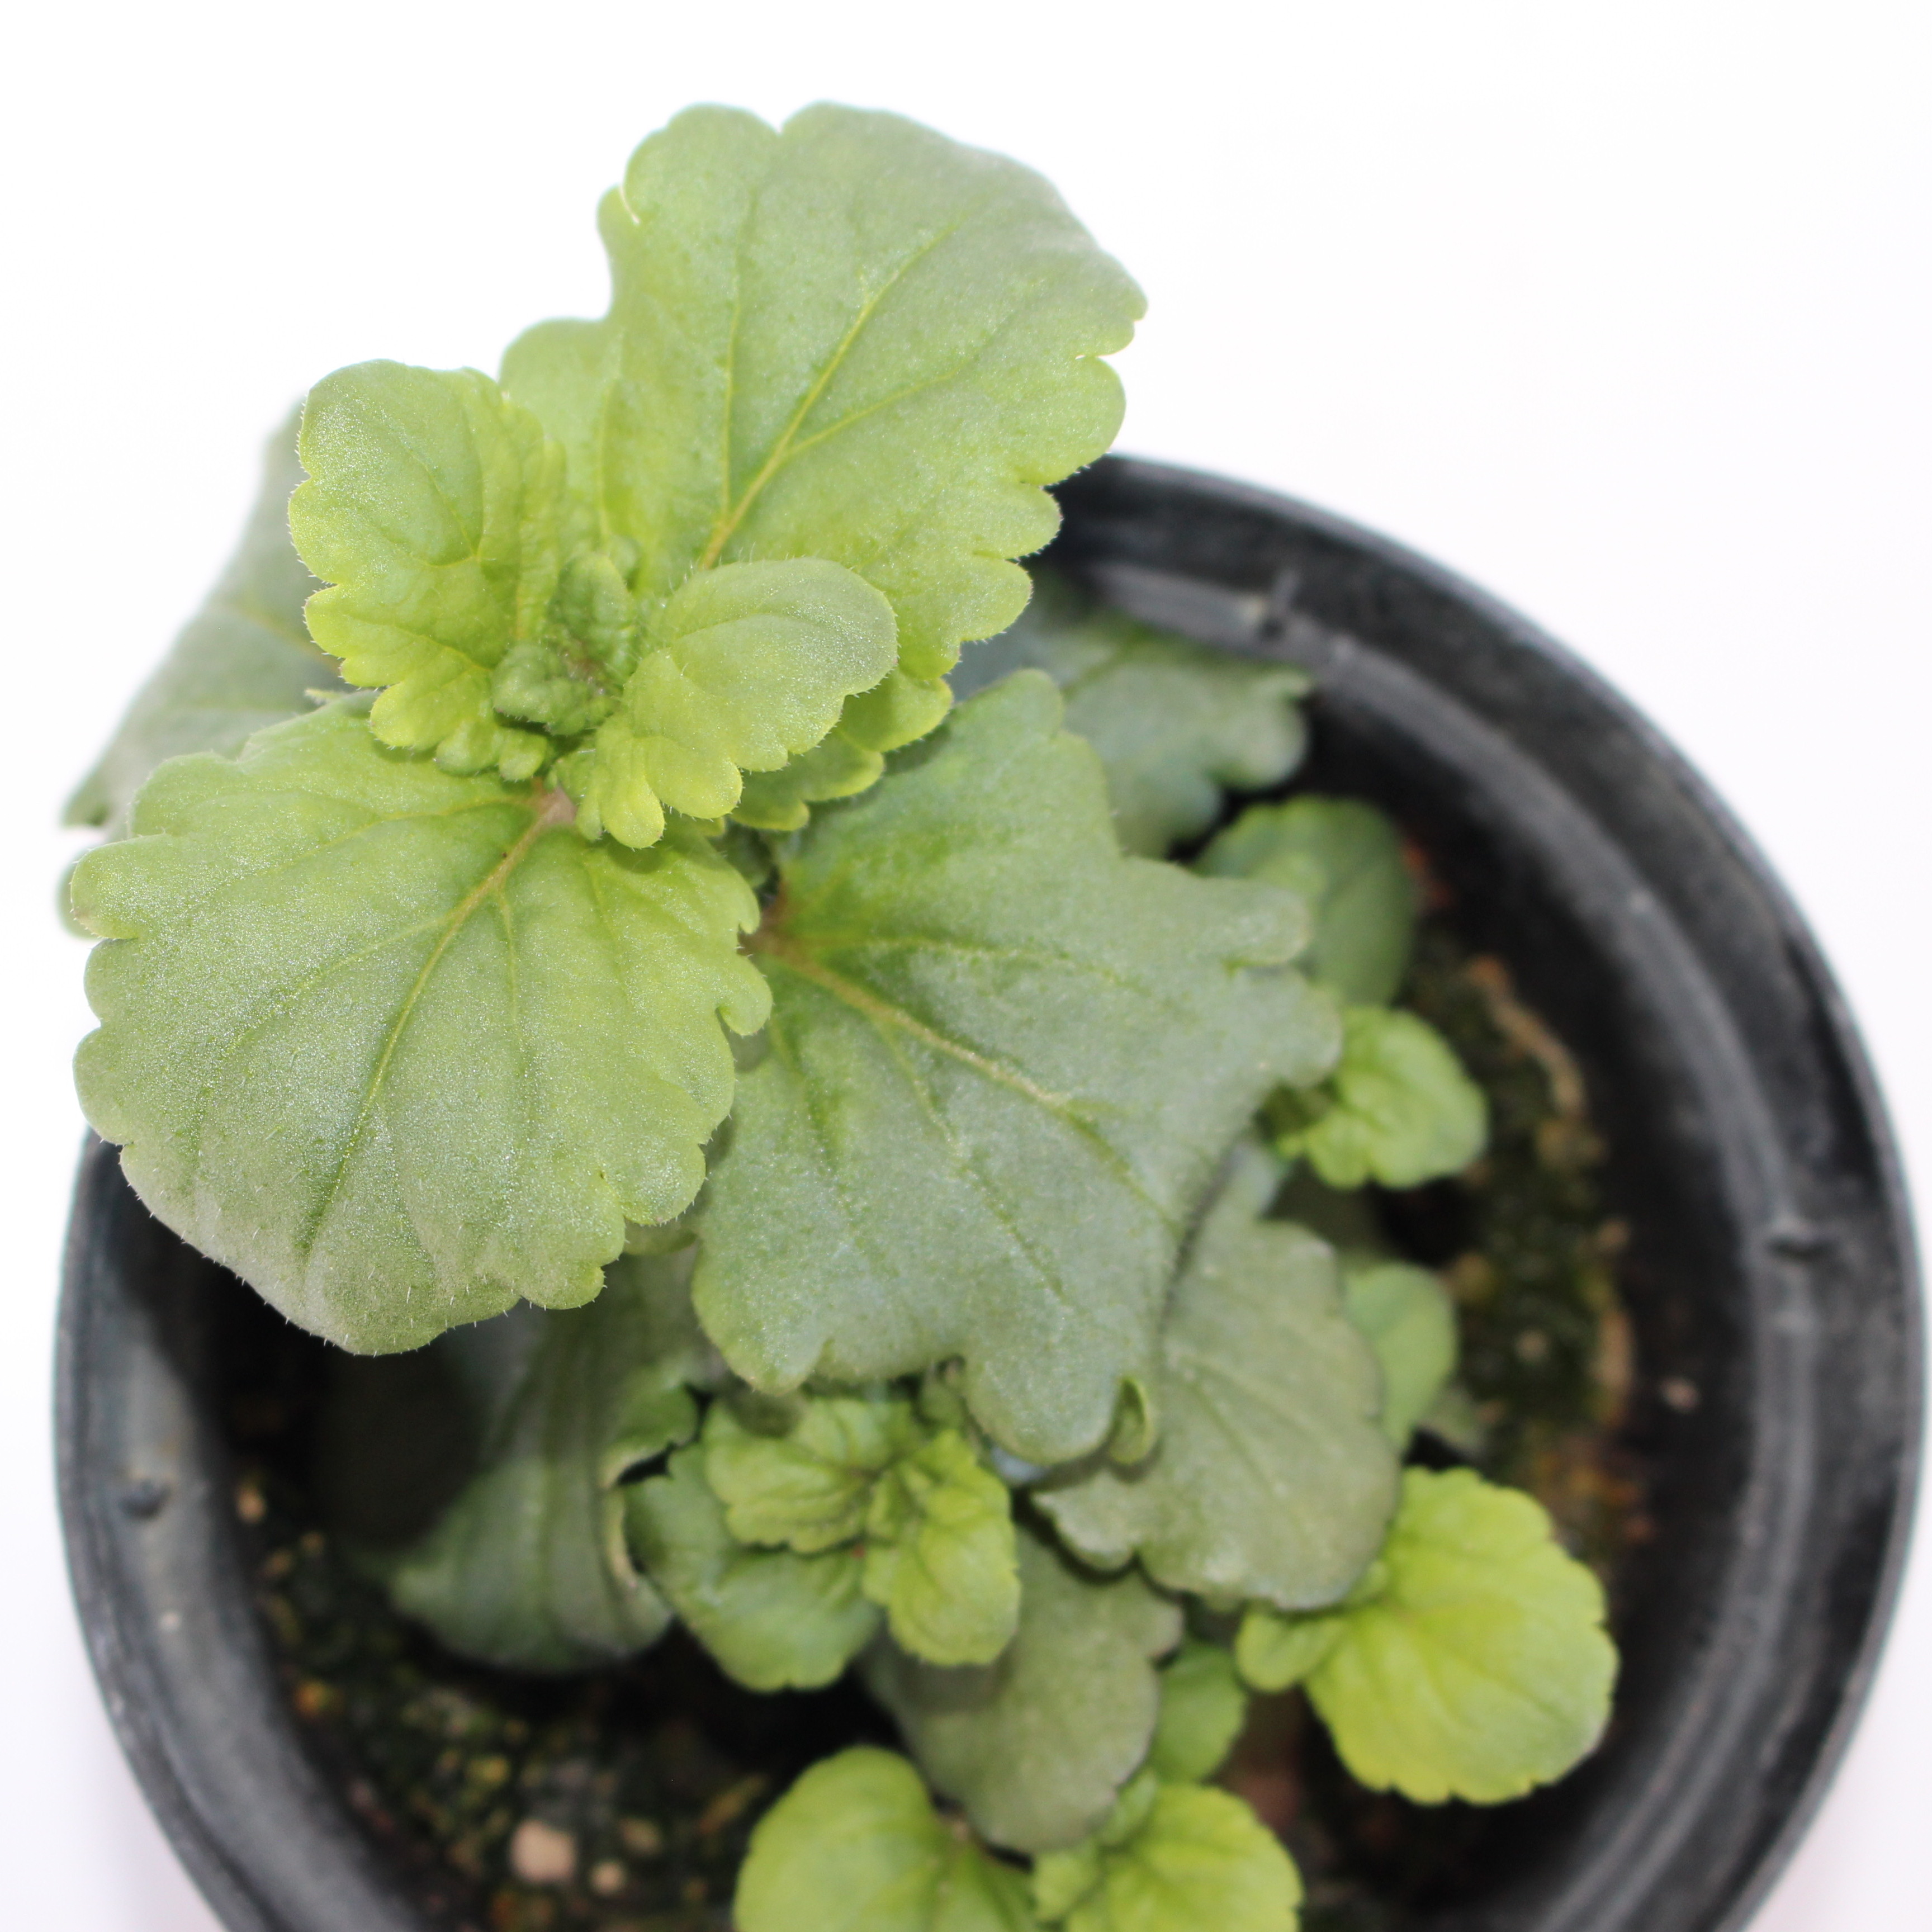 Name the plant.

Veronica persica
